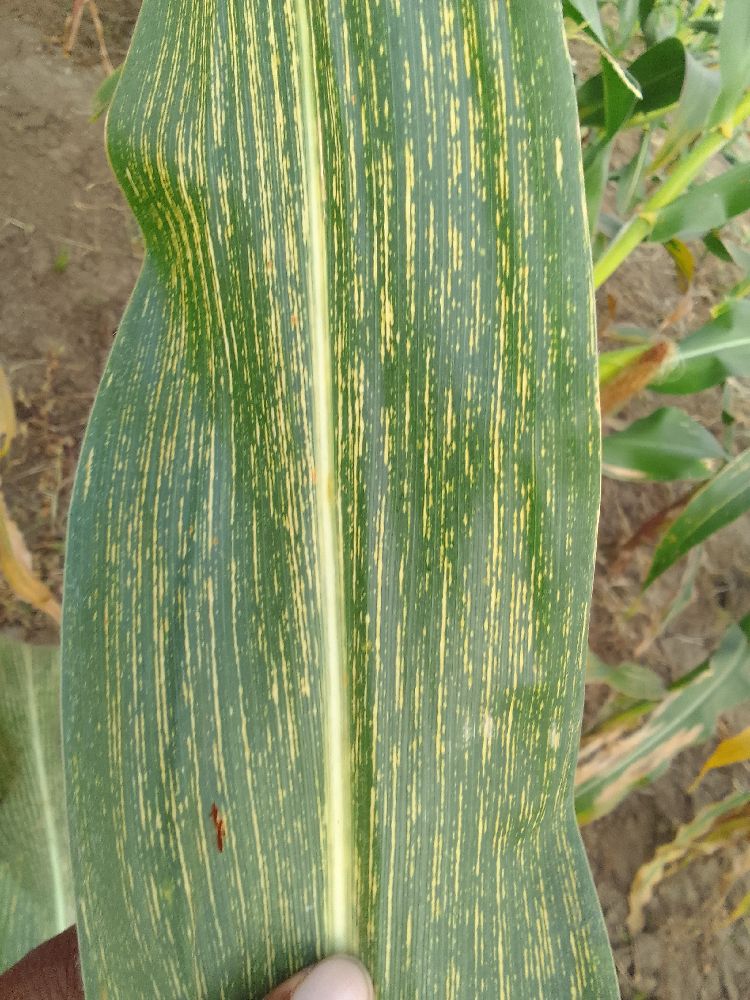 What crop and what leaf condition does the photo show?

maize, maize streak virus
